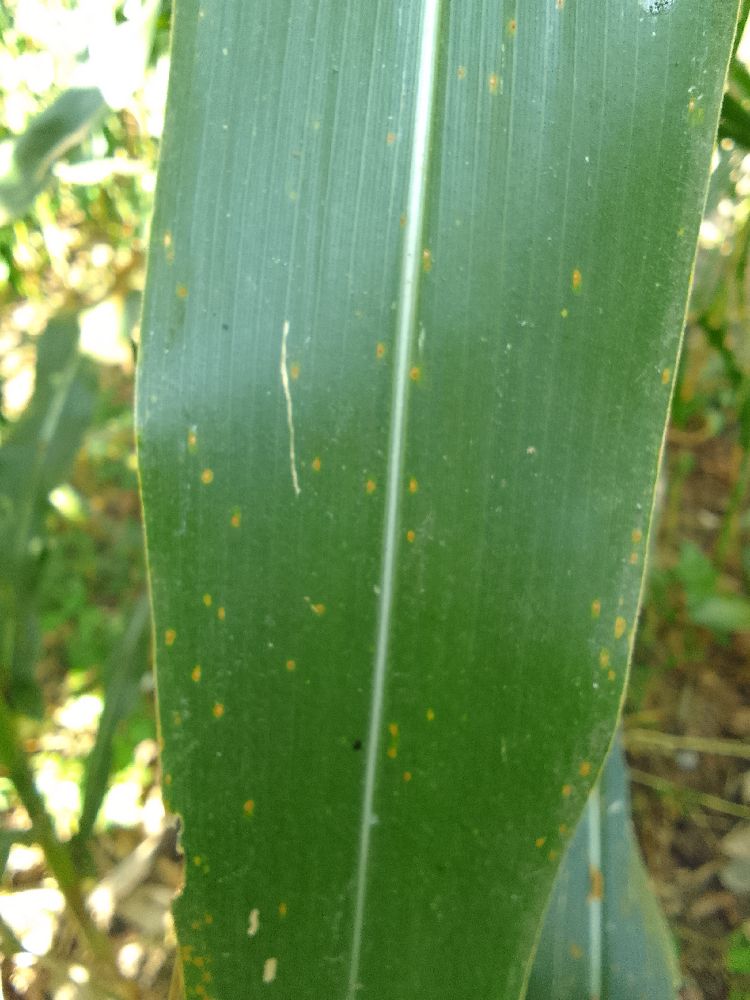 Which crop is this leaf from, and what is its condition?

maize, healthy
